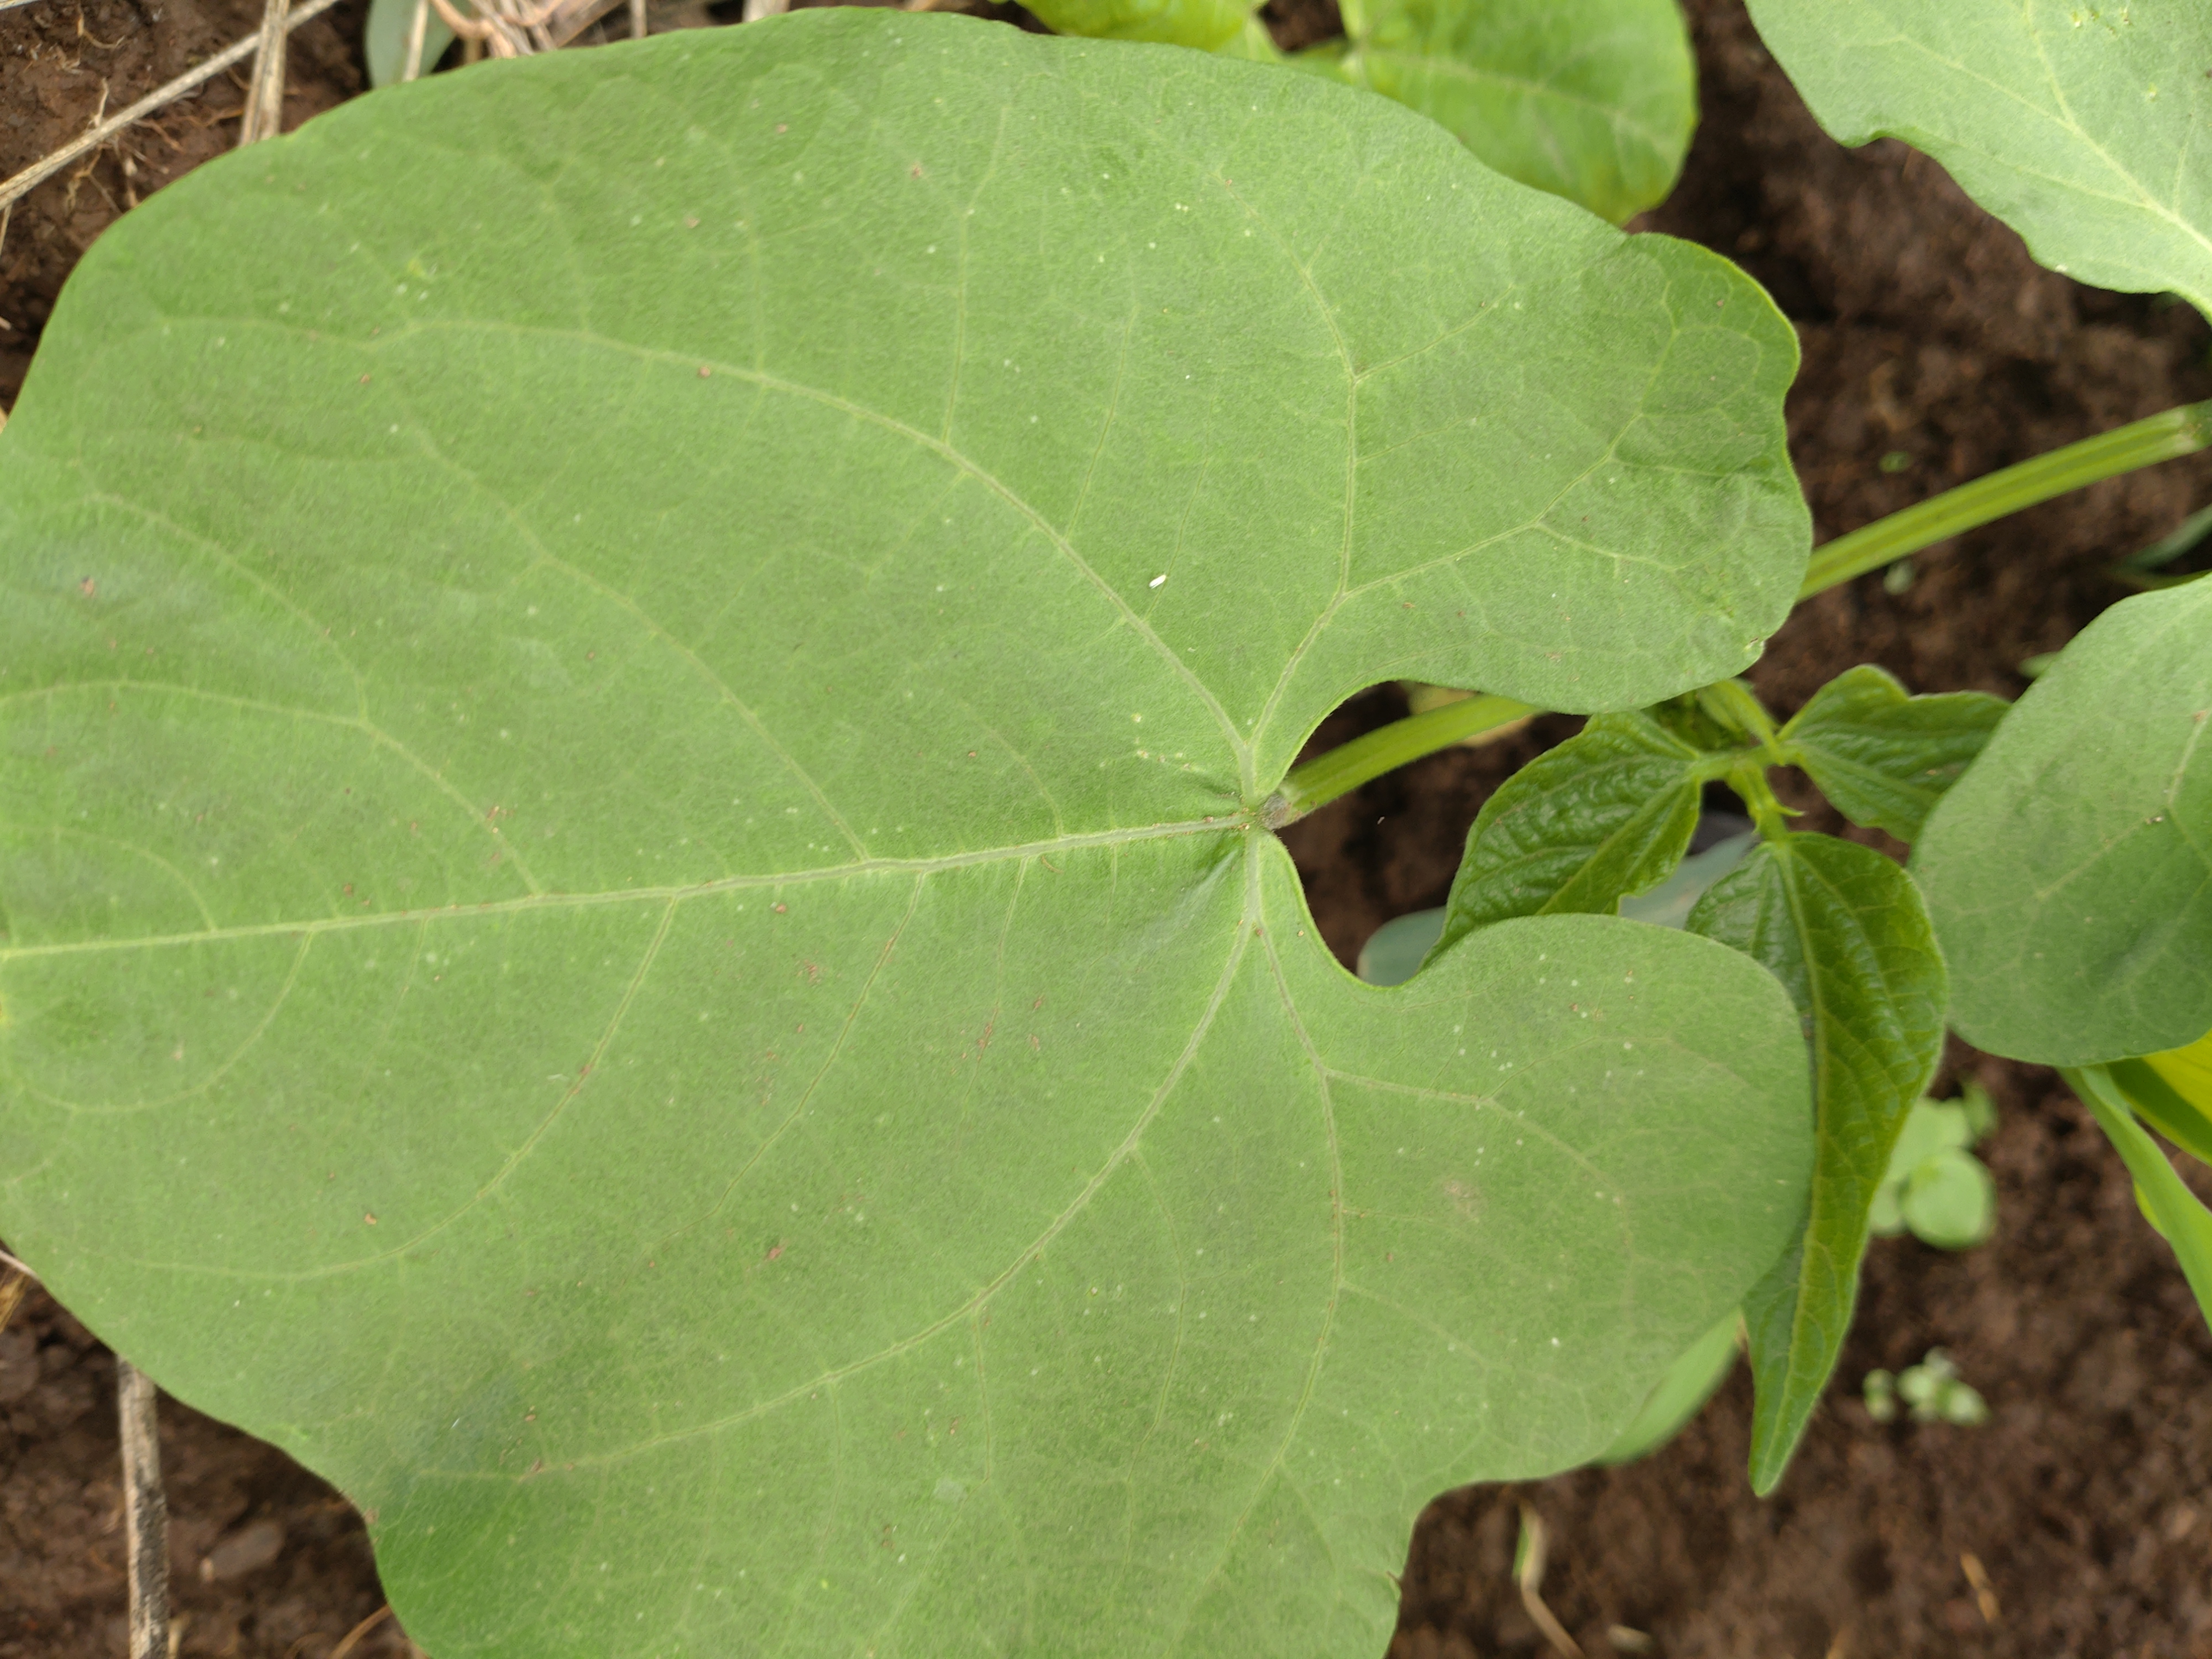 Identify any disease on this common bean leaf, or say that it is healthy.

healthy
